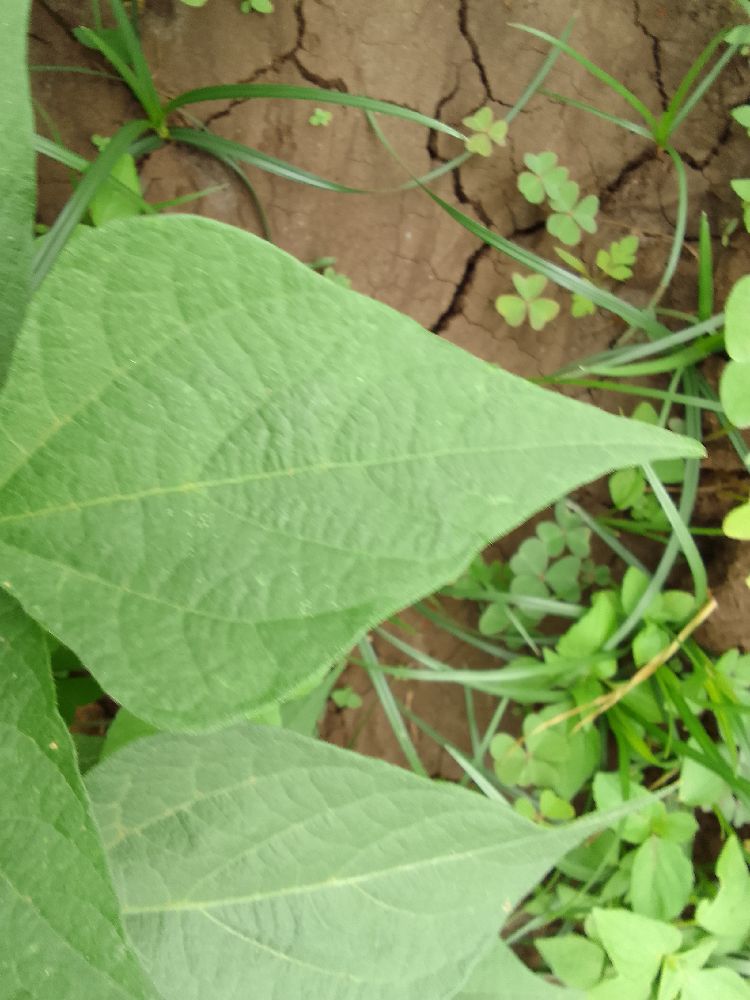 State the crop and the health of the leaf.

common bean, healthy
